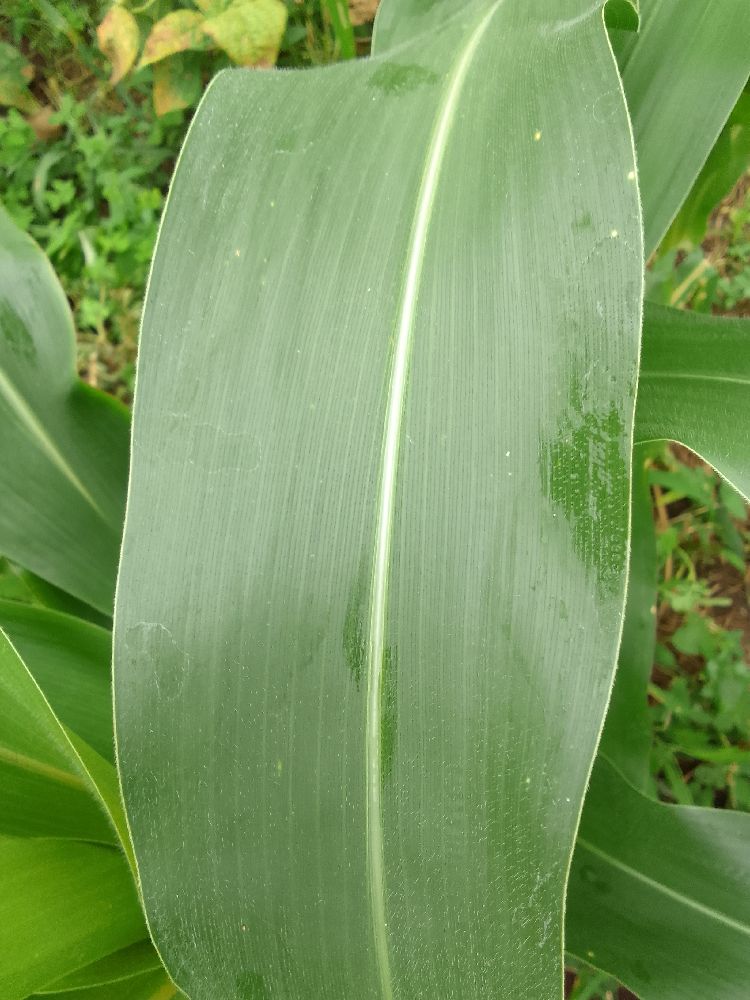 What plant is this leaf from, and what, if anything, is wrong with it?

maize, healthy
